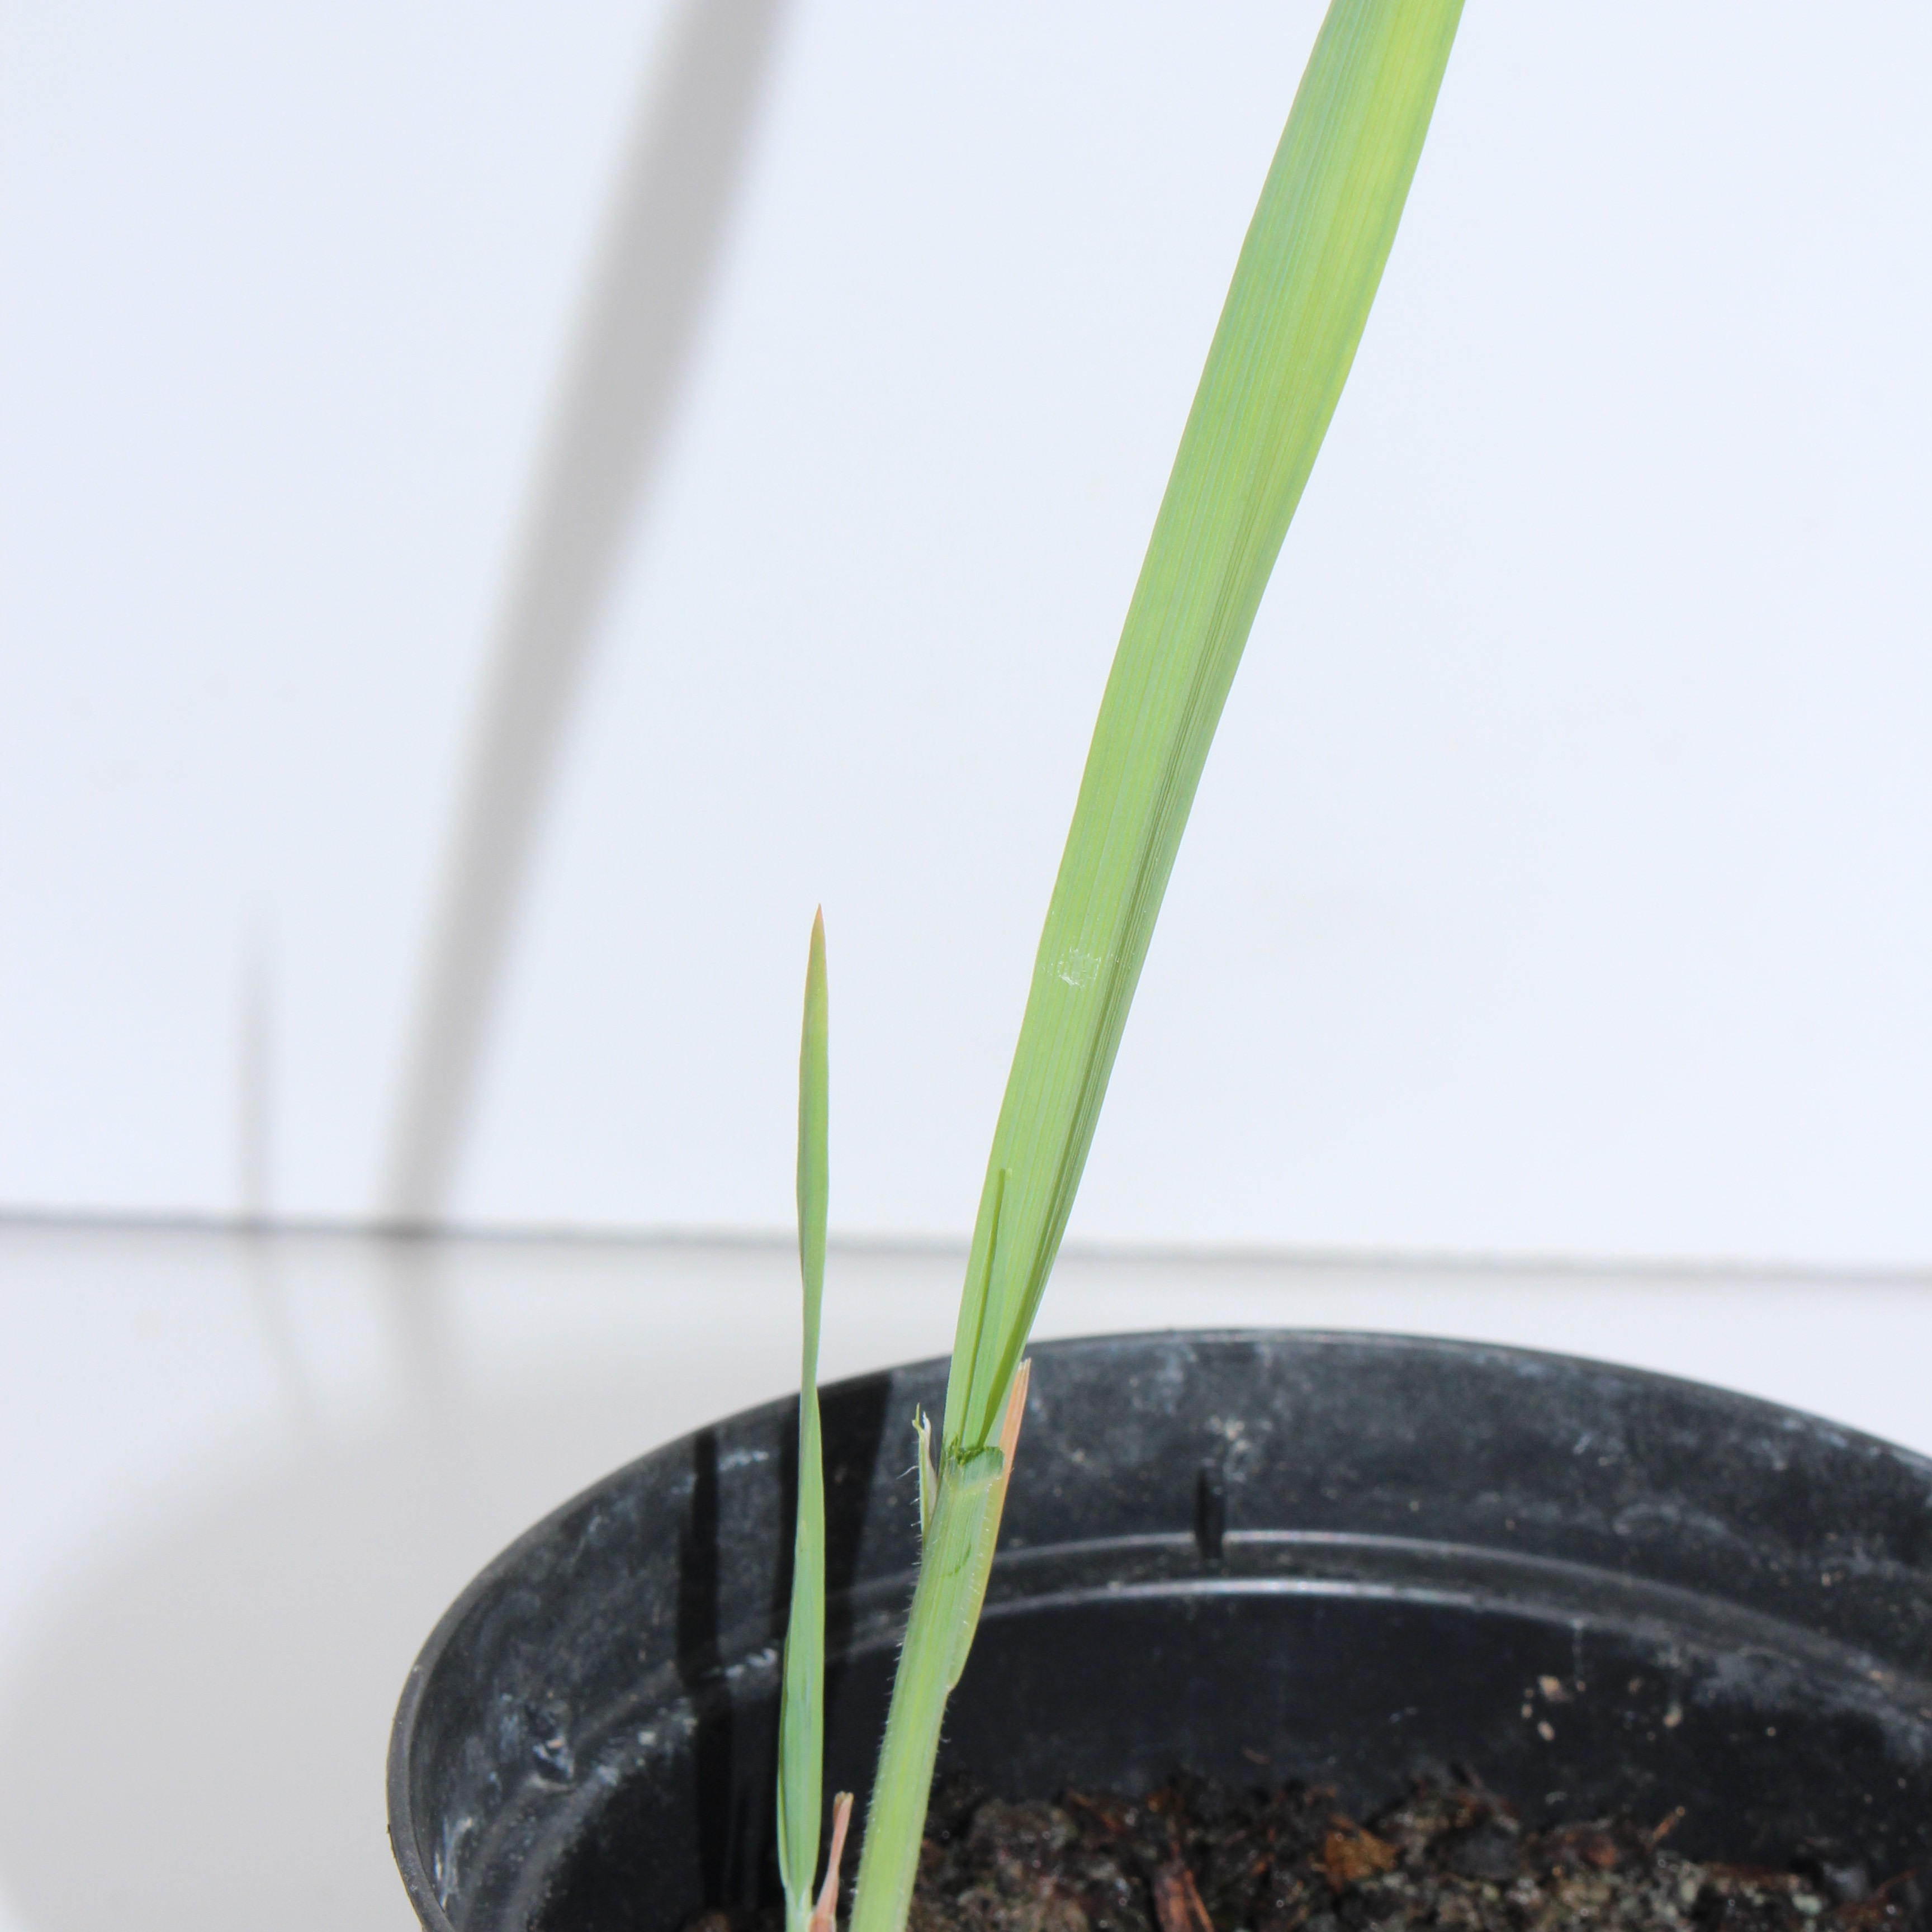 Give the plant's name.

Avena sterilis
